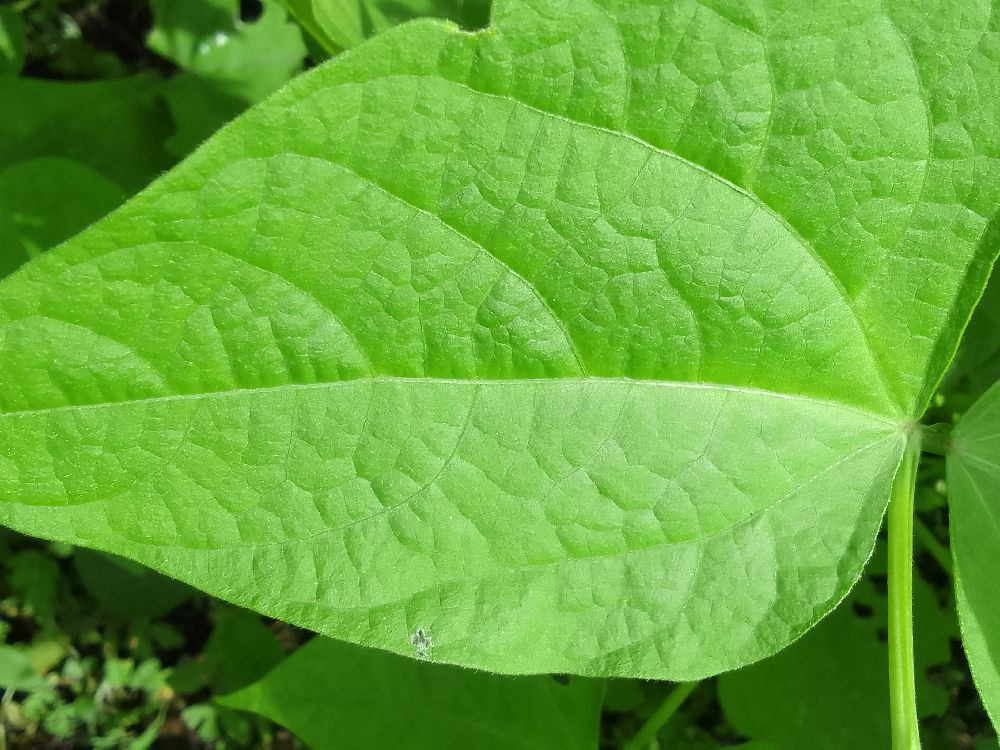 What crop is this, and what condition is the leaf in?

common bean, healthy
